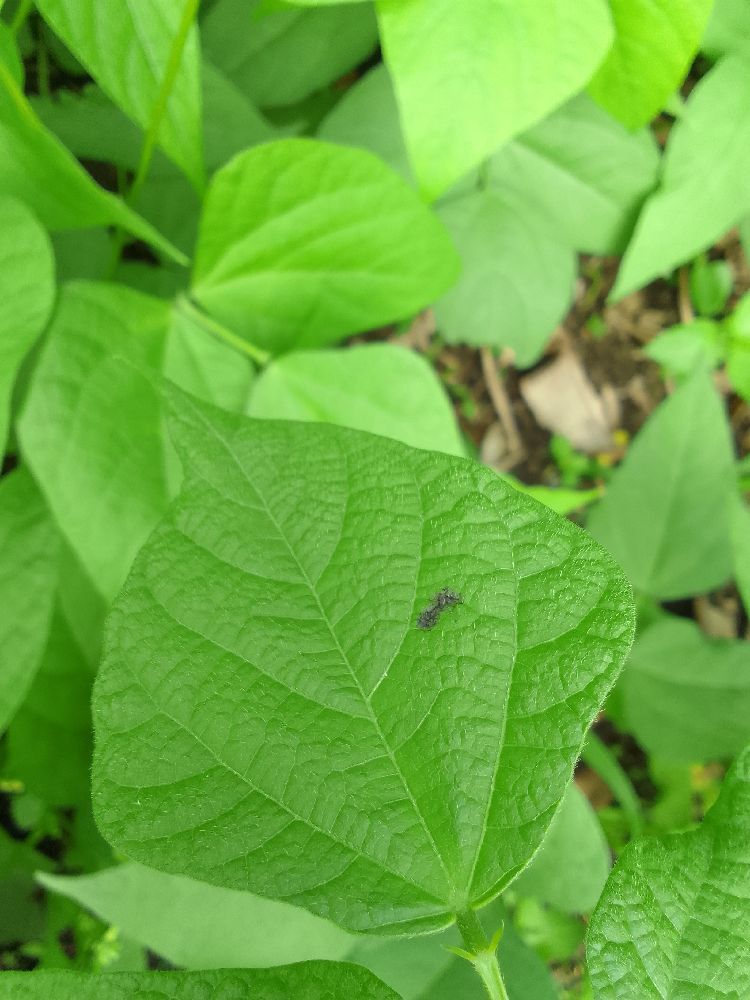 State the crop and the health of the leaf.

common bean, healthy
